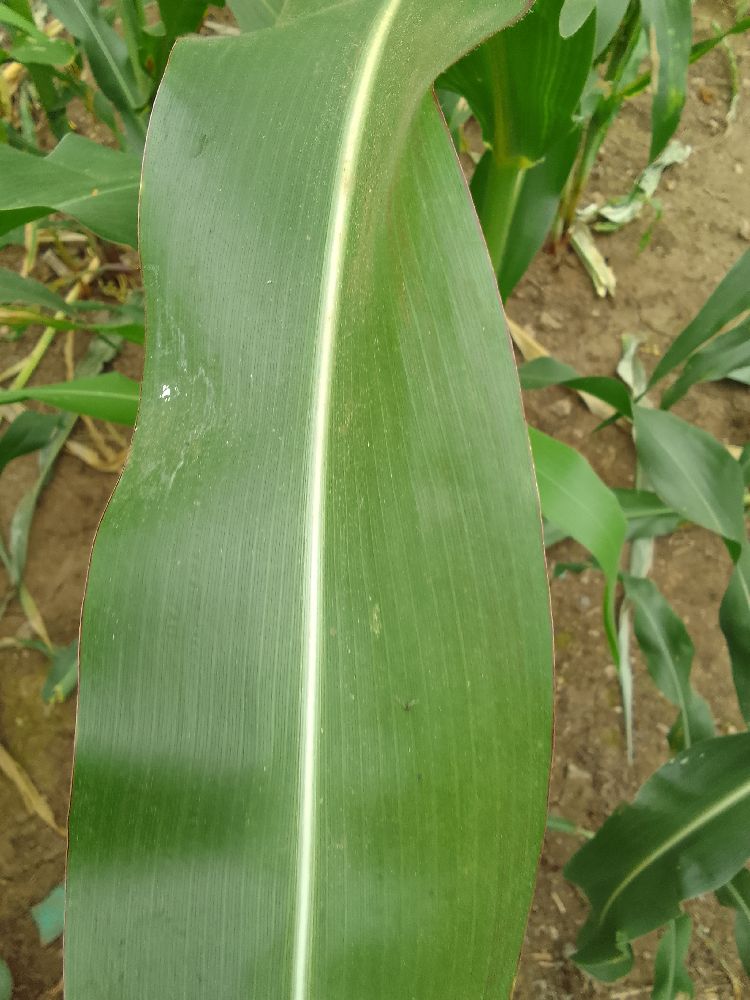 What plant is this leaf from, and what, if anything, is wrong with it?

maize, healthy
